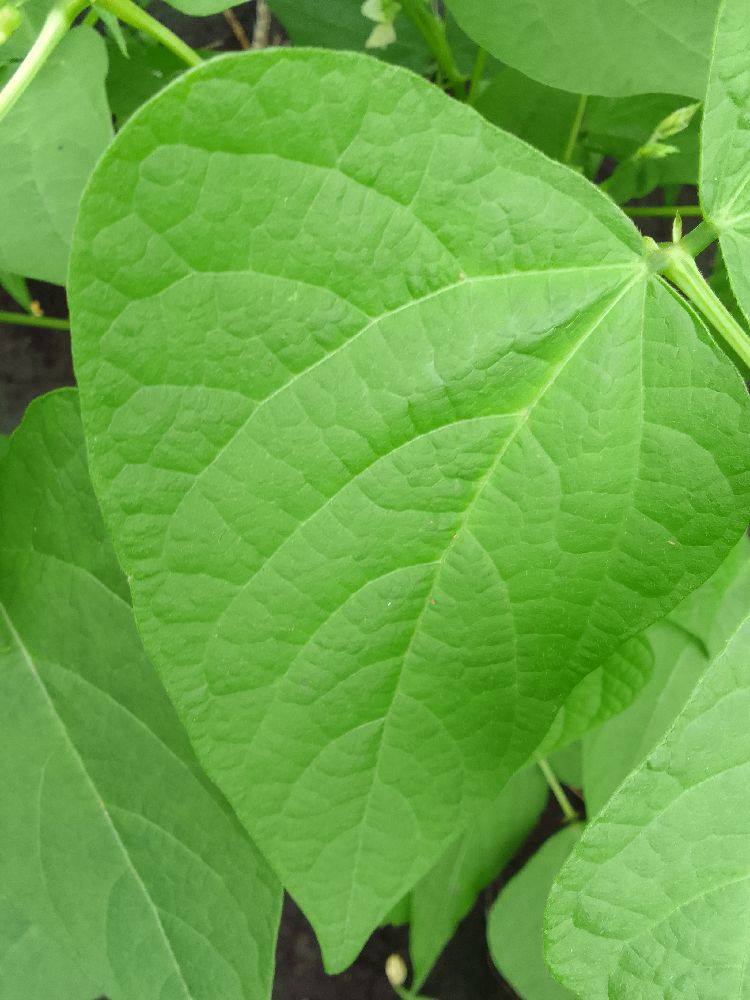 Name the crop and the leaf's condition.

common bean, healthy
